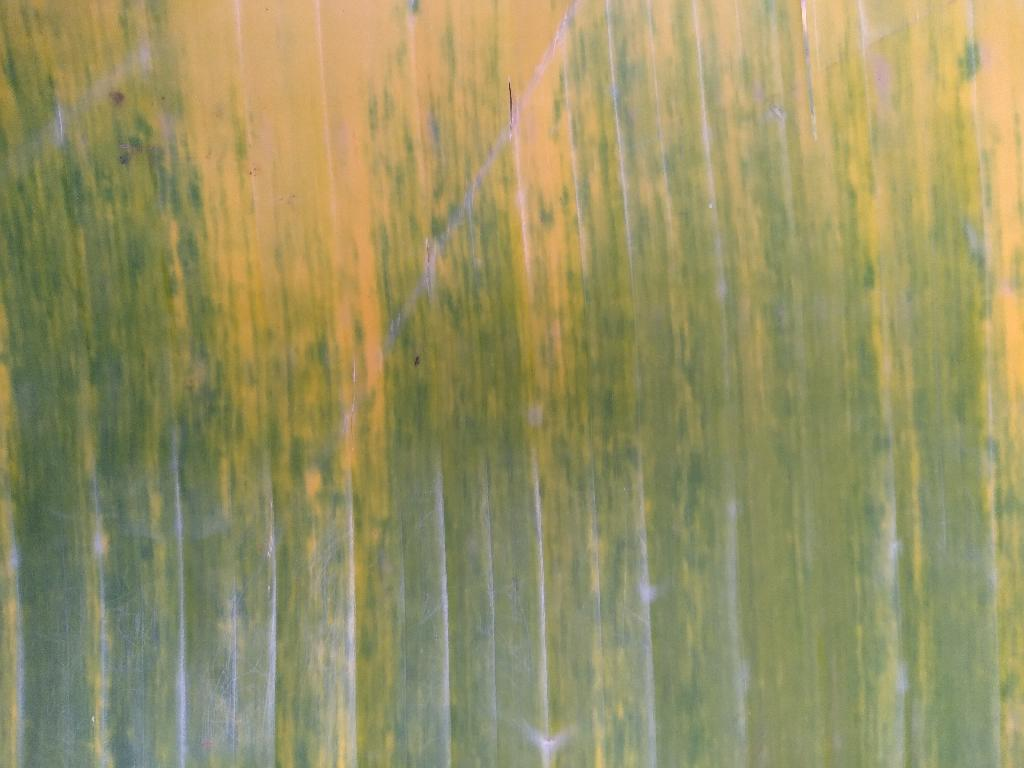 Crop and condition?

banana, fusarium wilt race 1
